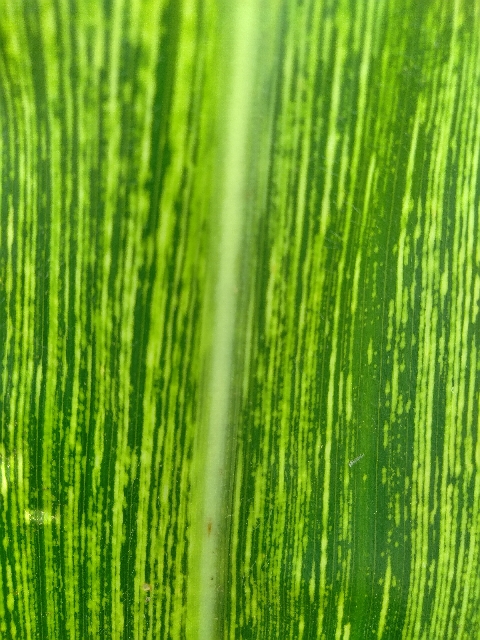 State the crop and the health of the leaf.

maize, maize streak virus
